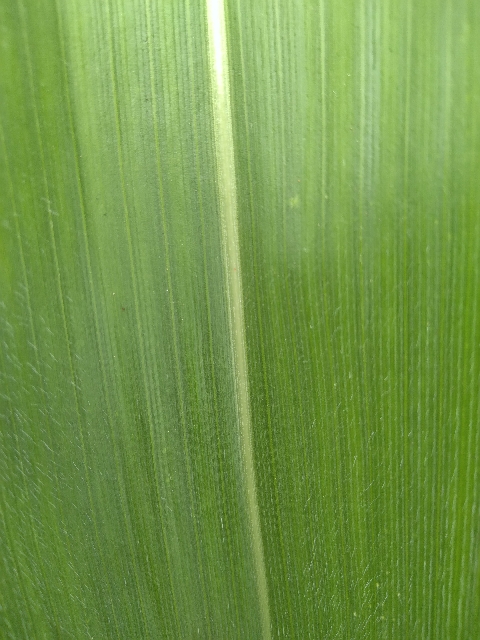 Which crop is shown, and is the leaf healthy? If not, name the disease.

maize, healthy
